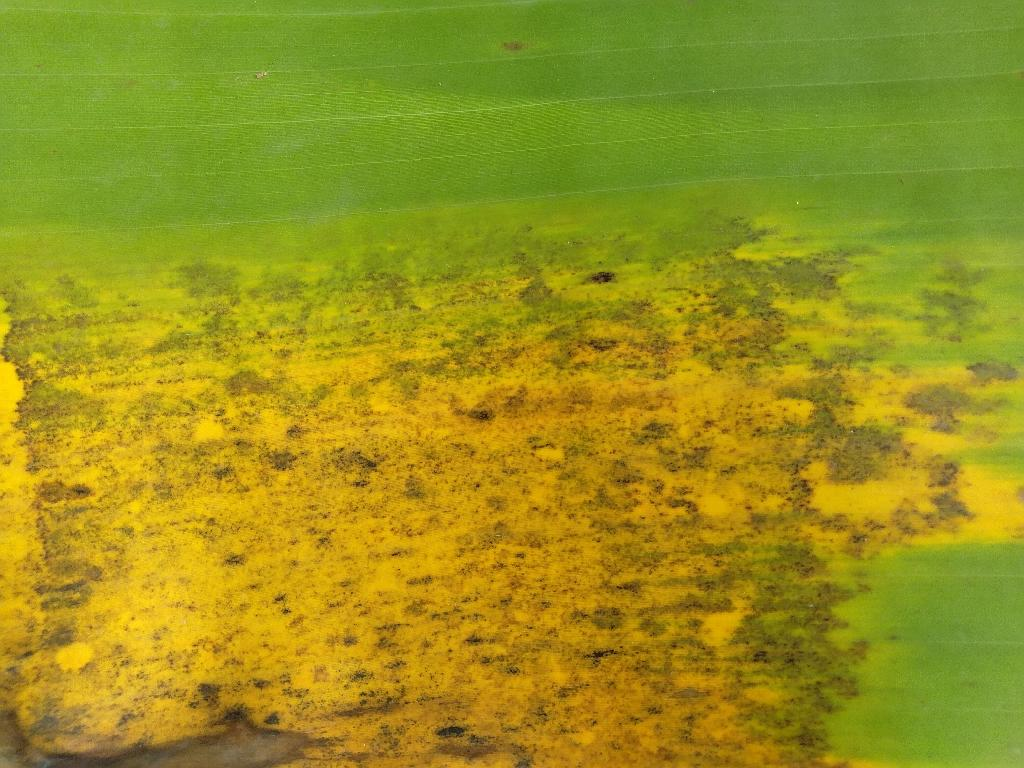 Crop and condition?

banana, black sigatoka
